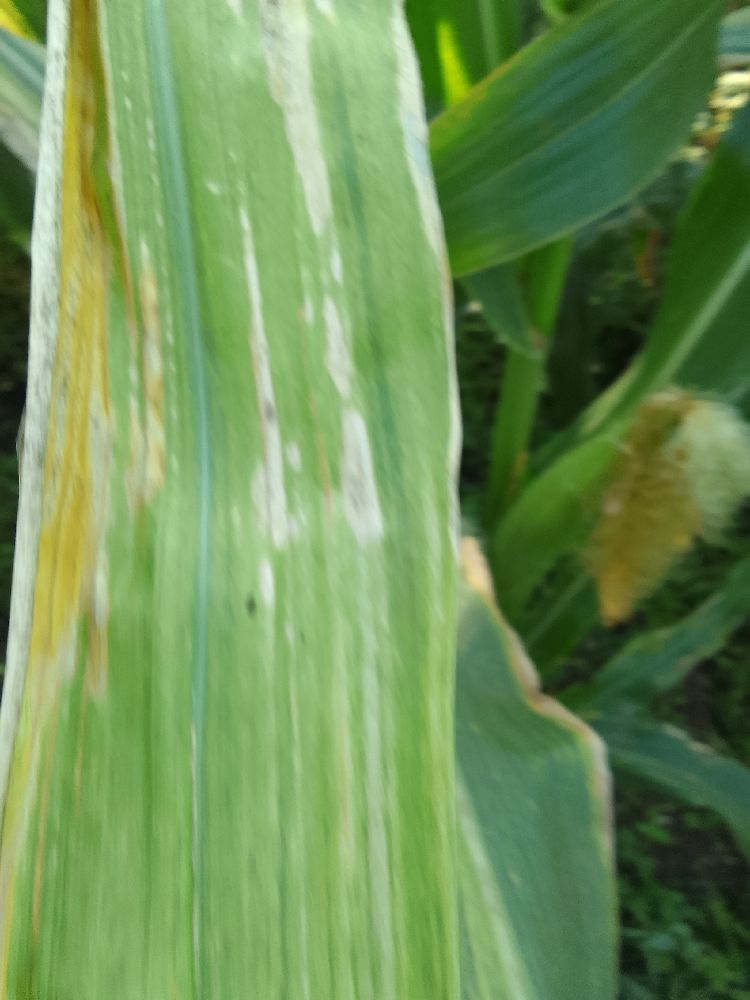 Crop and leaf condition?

maize, maize lethal necrosis
